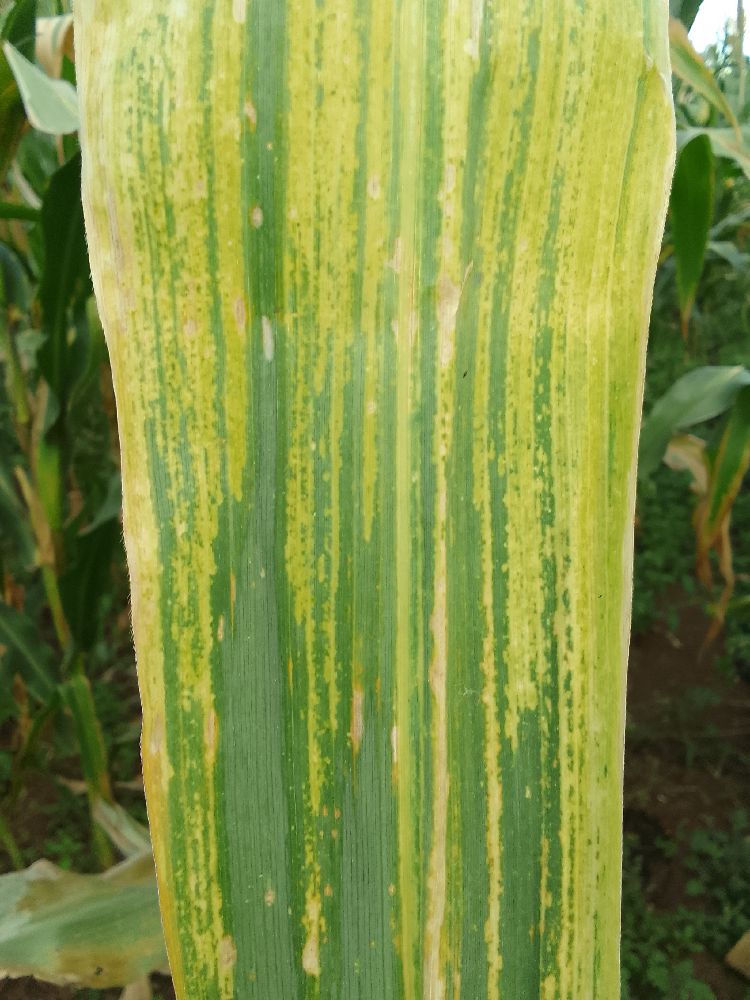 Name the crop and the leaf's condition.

maize, maize lethal necrosis
